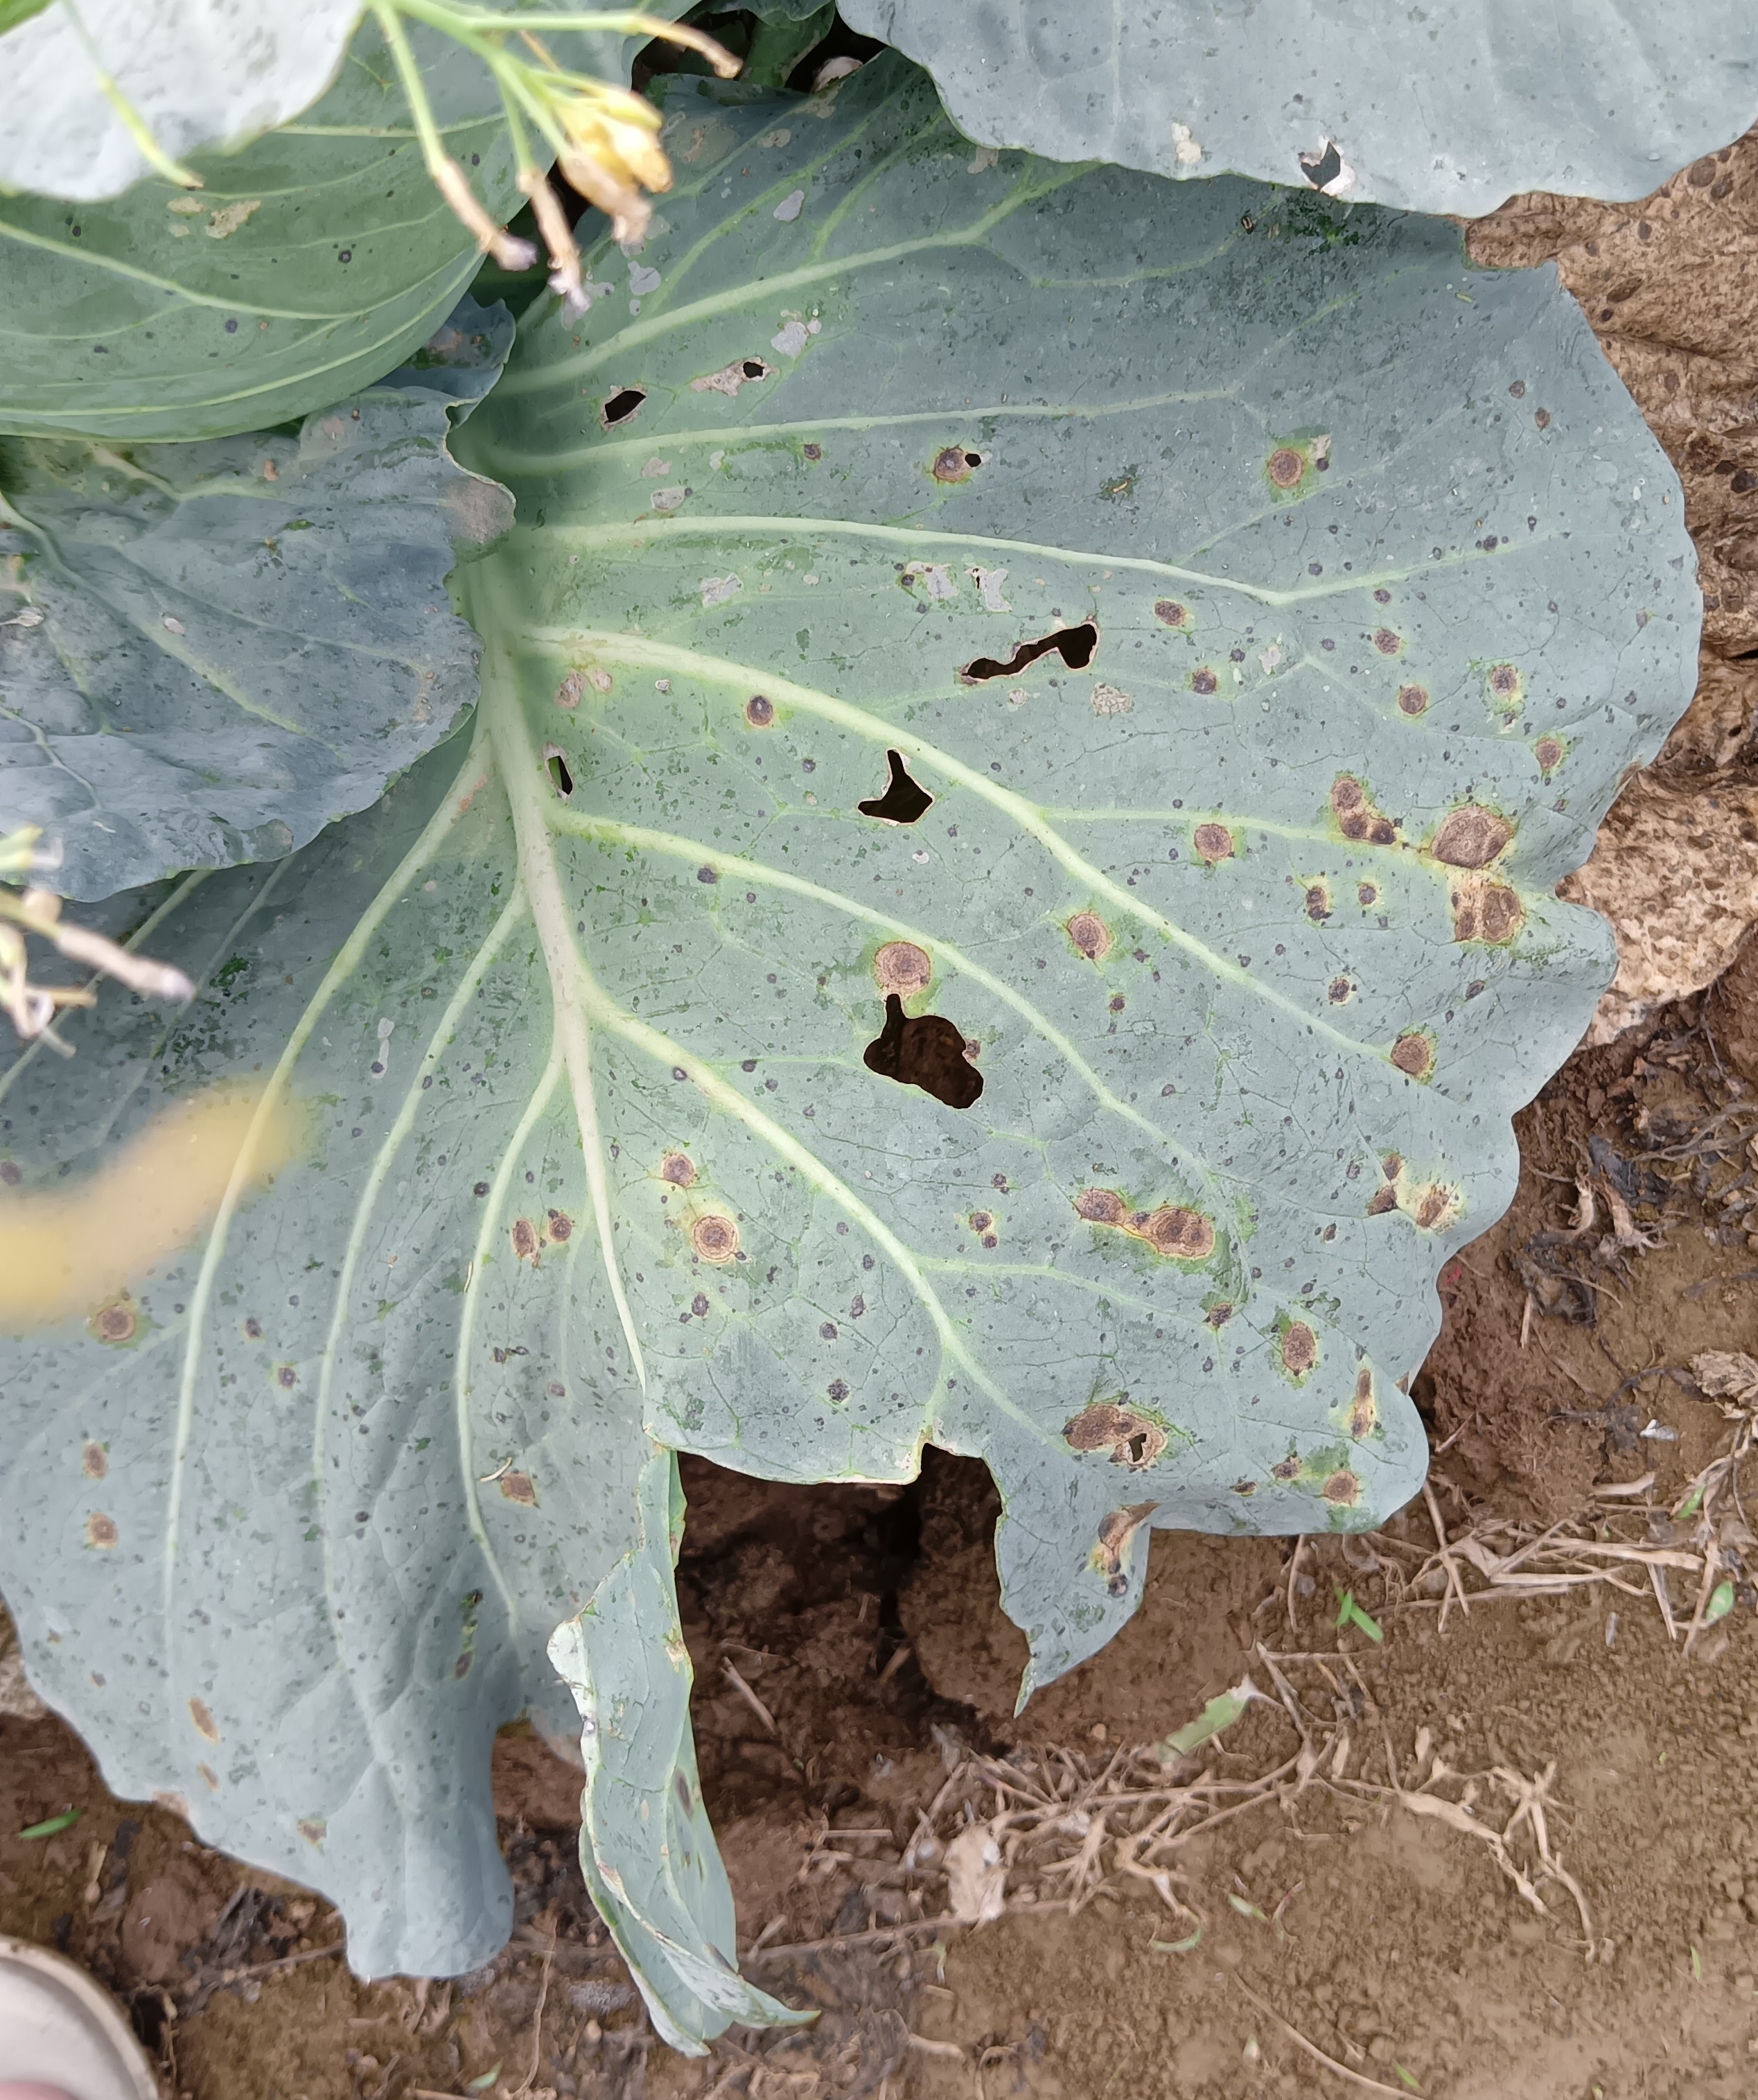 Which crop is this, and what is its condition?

cabbage, alternaria
